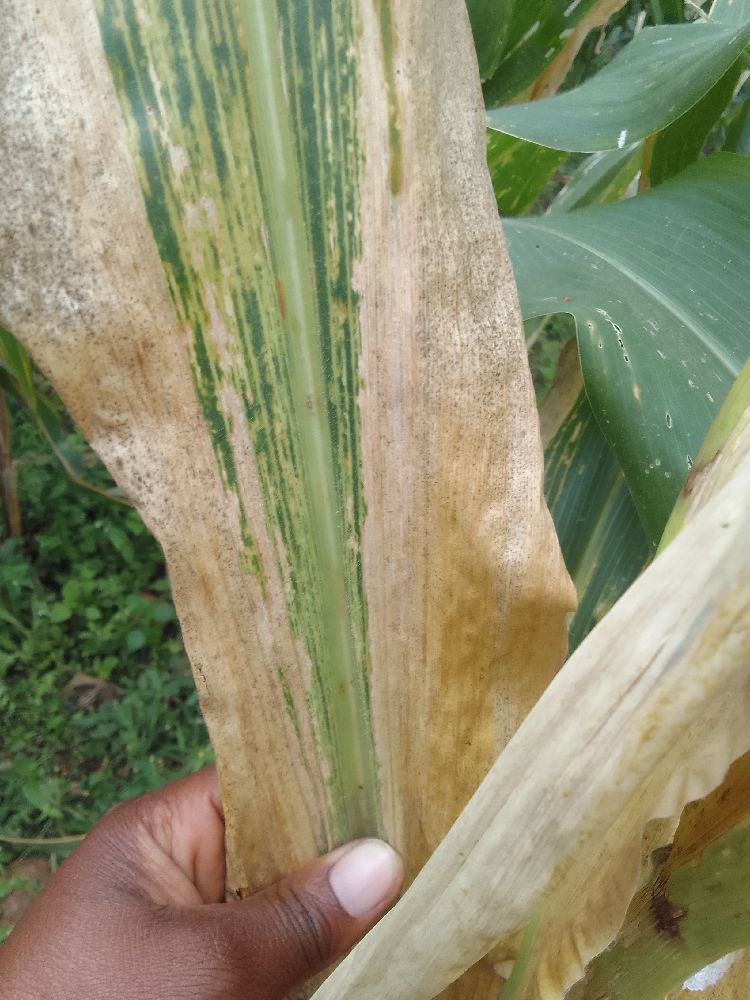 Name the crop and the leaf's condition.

maize, maize lethal necrosis
